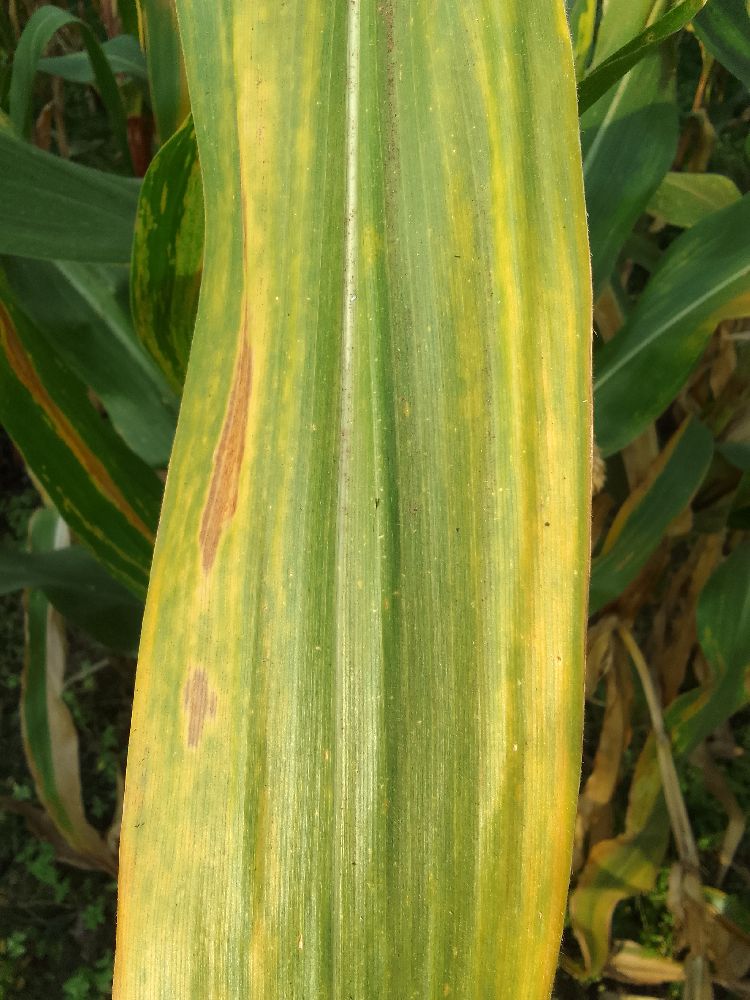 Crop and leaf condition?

maize, maize lethal necrosis
